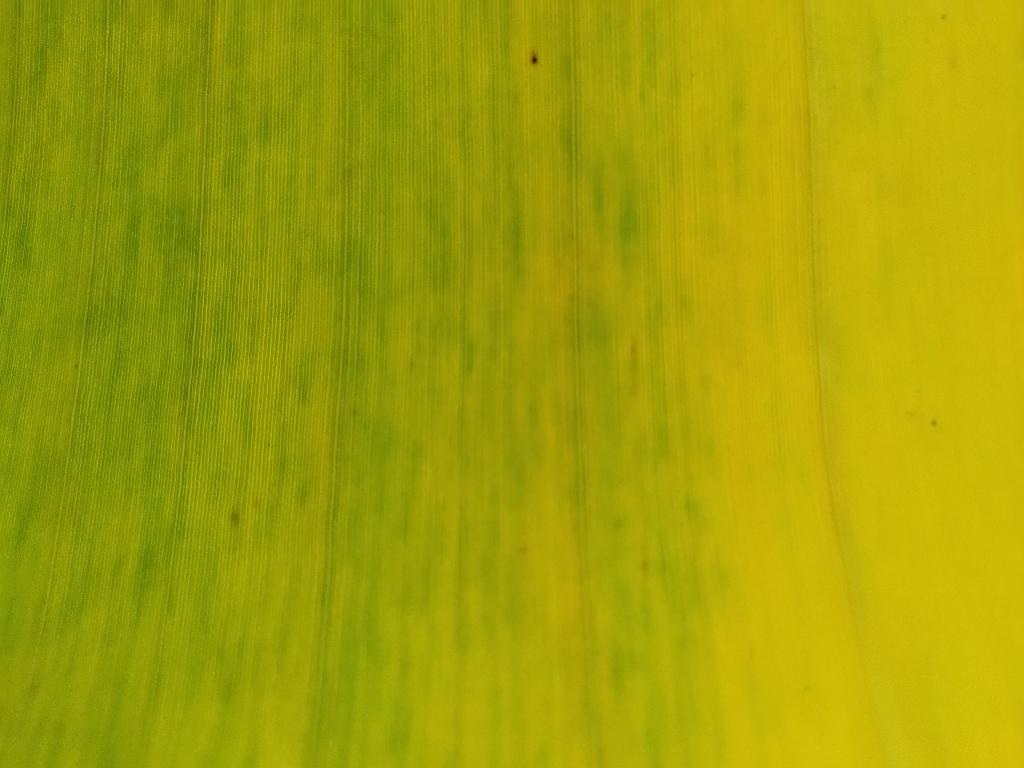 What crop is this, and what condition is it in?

banana, fusarium wilt race 1
